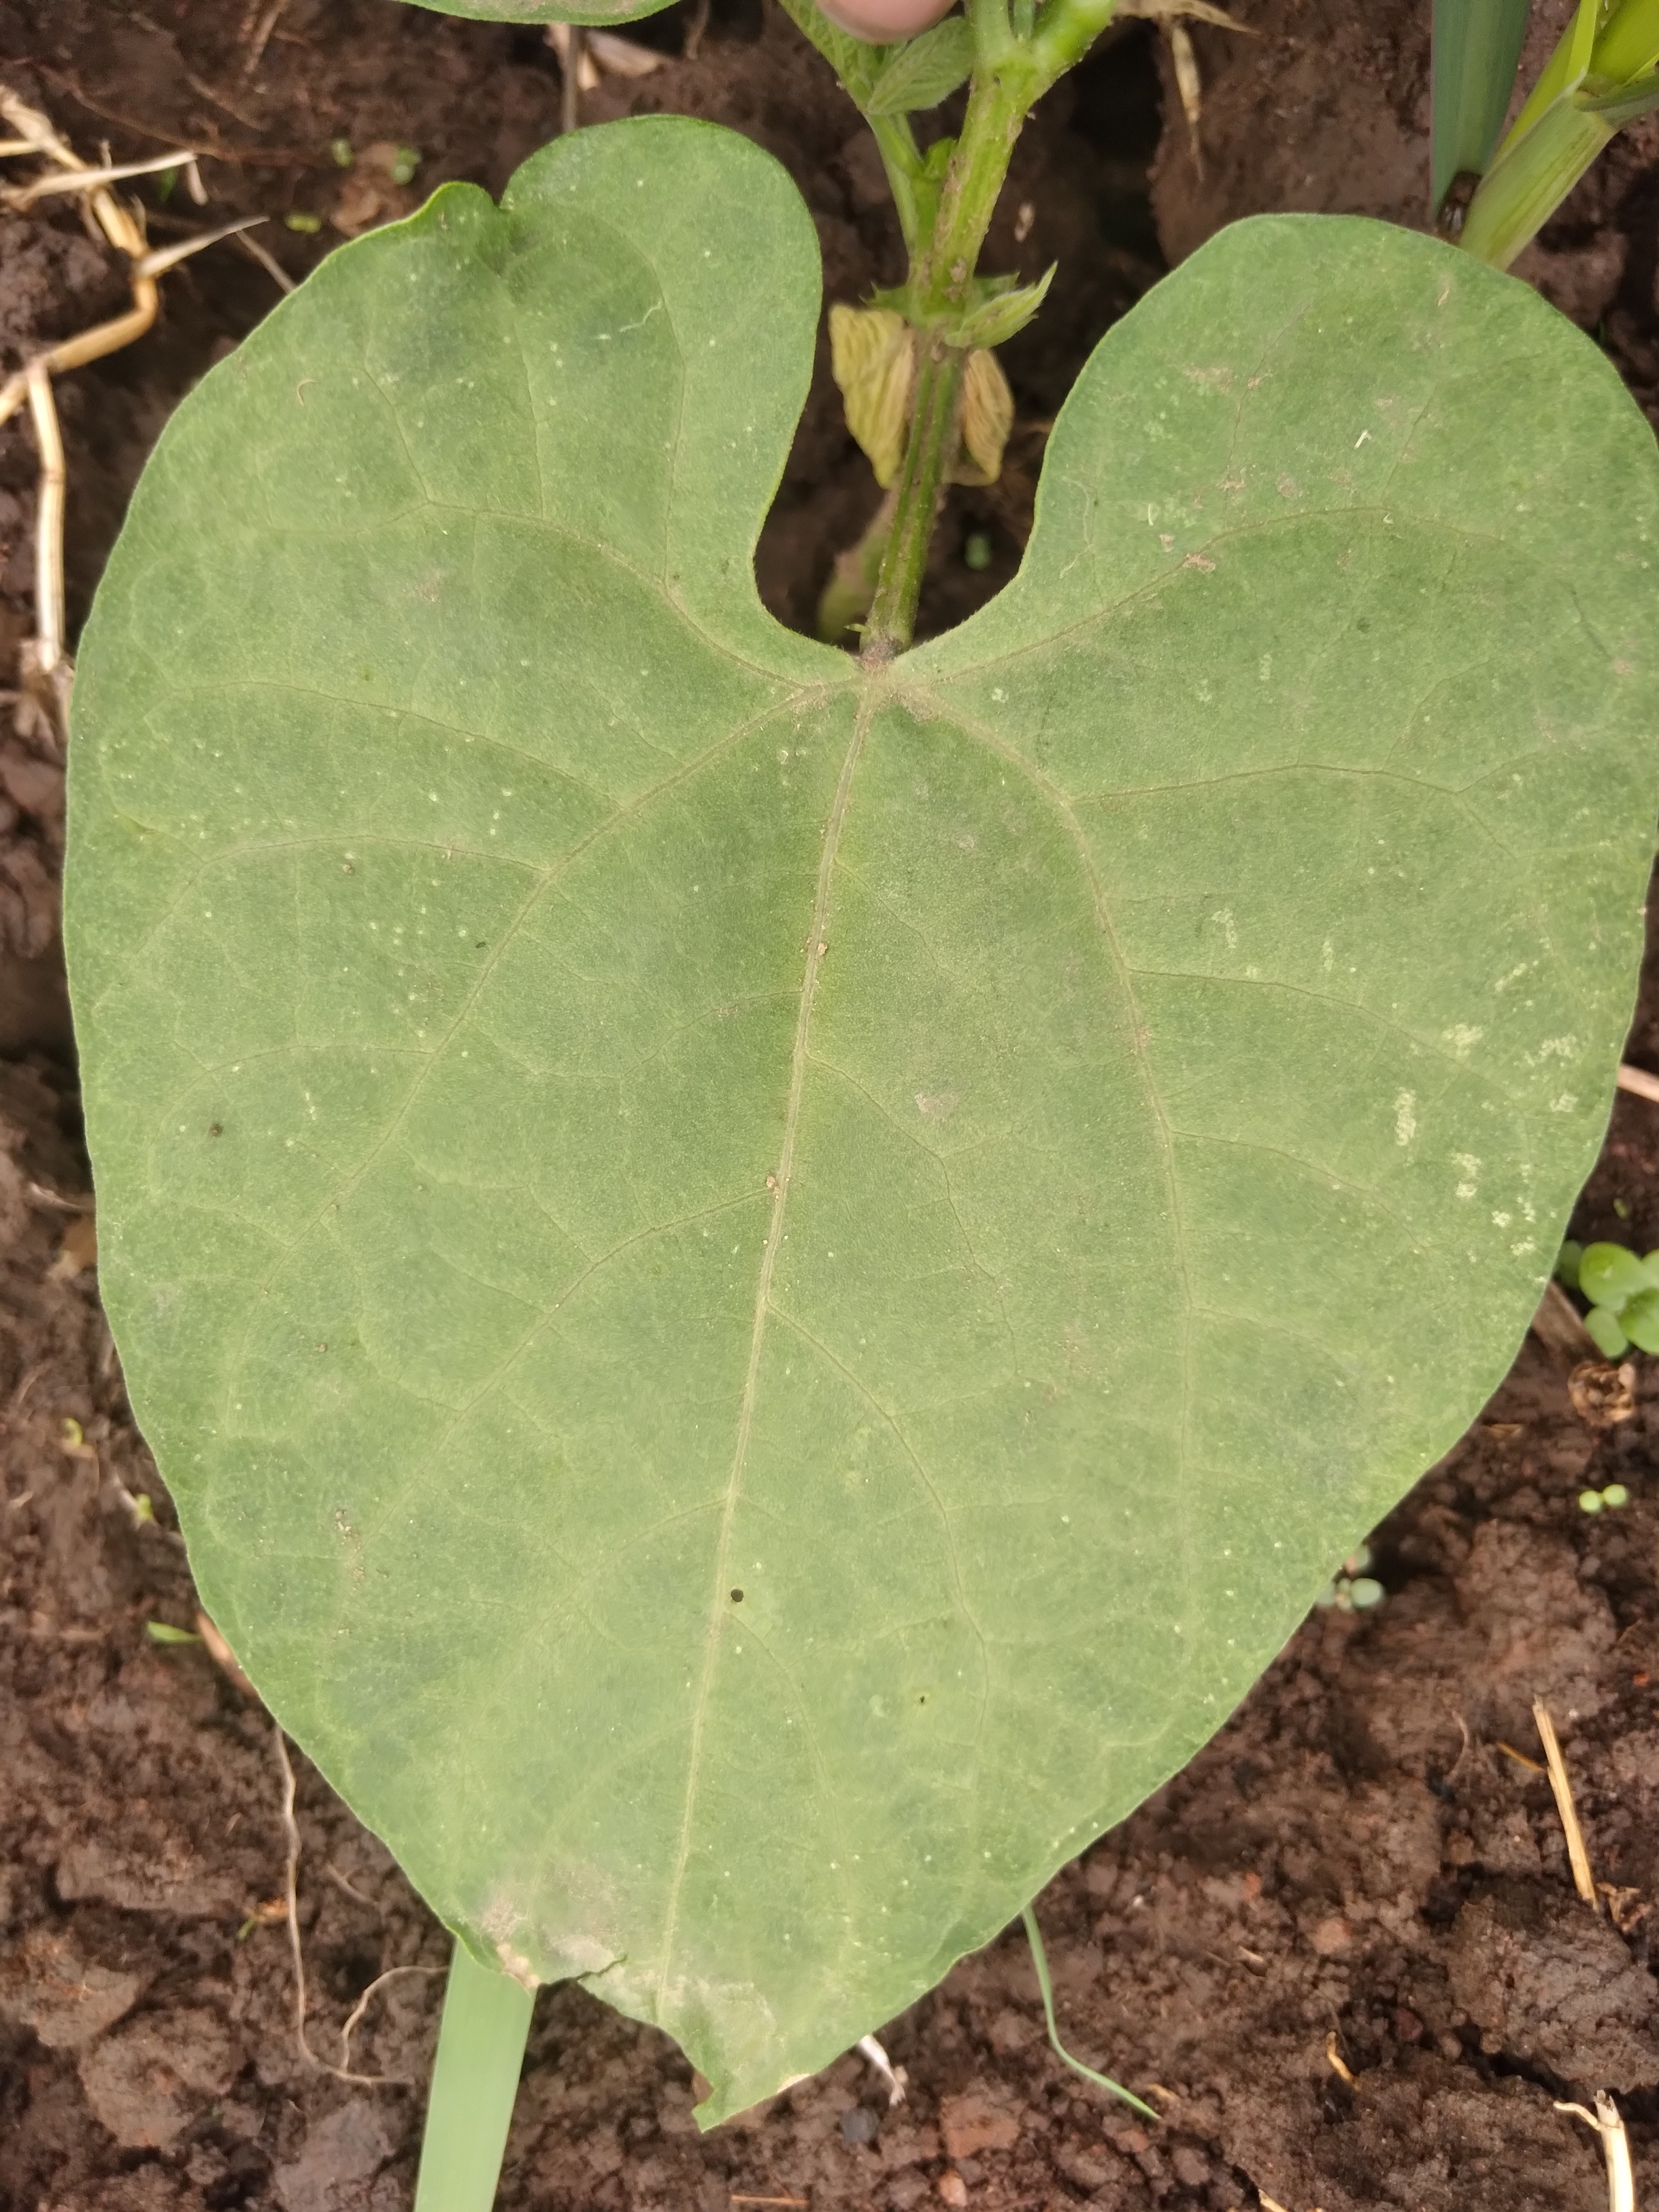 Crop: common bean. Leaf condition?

healthy
